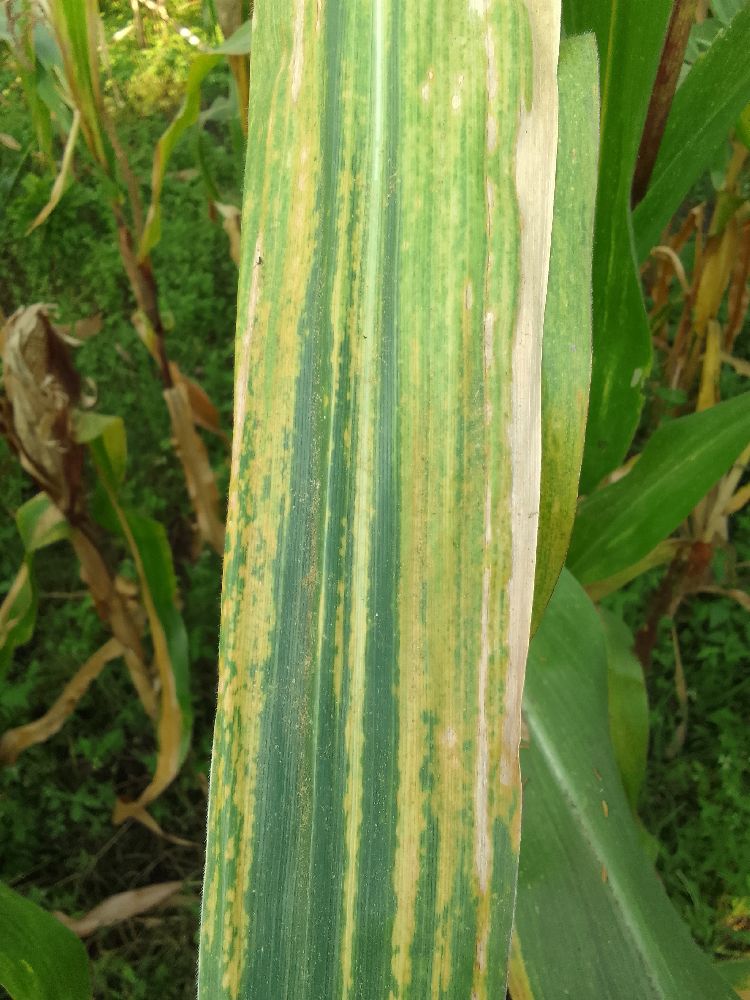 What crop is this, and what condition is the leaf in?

maize, maize lethal necrosis
